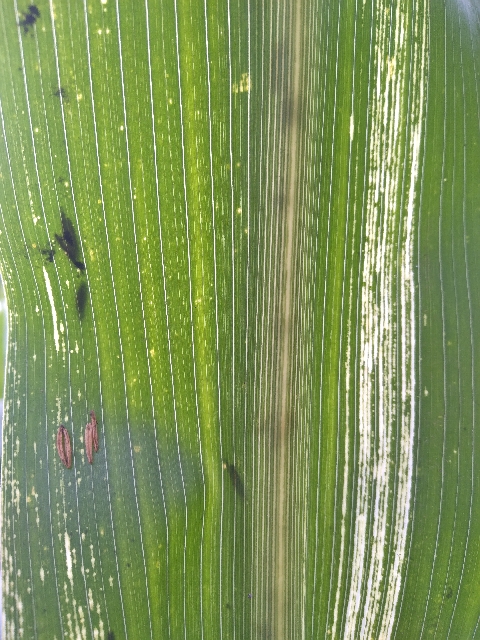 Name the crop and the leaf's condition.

maize, maize streak virus
